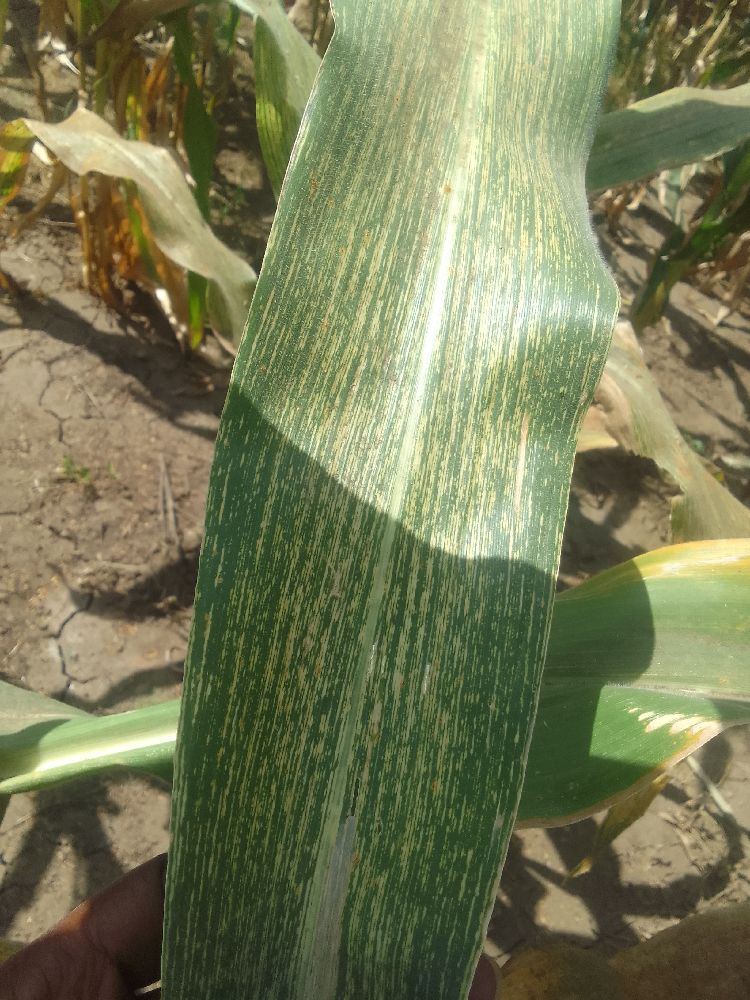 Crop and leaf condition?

maize, maize streak virus
